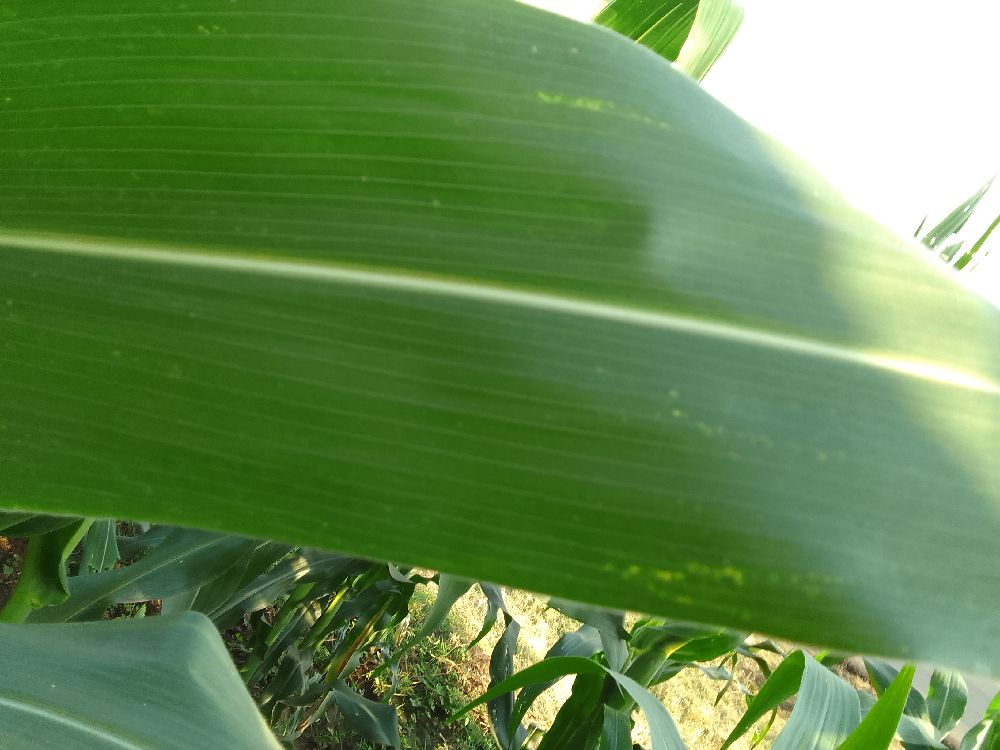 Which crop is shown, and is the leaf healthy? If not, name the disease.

maize, healthy
